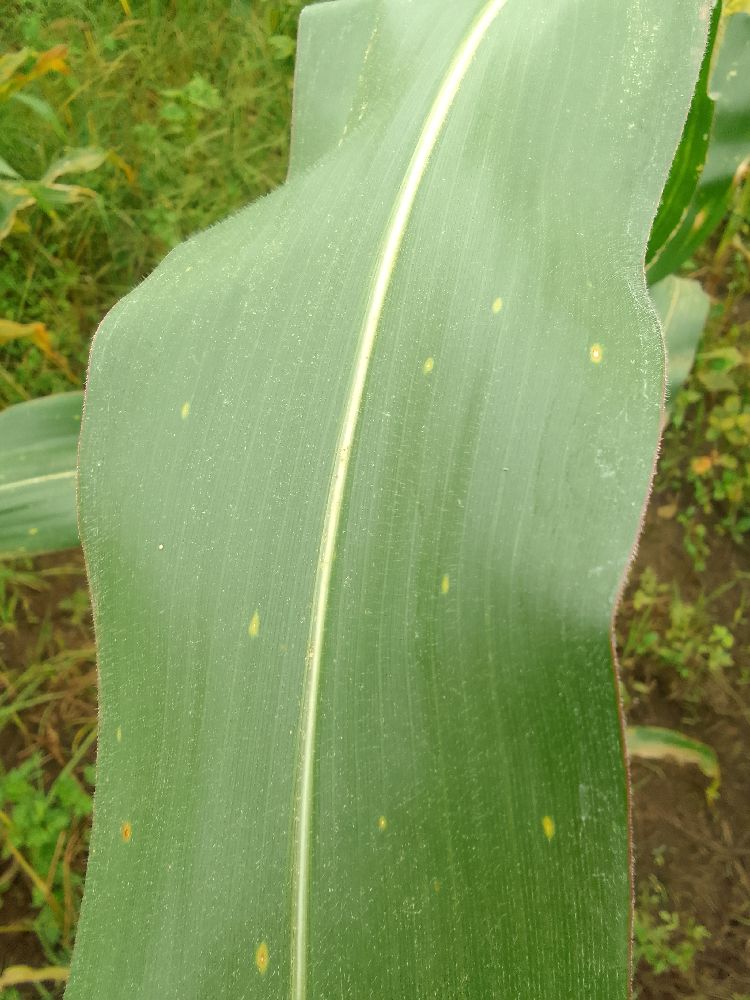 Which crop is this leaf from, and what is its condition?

maize, healthy
